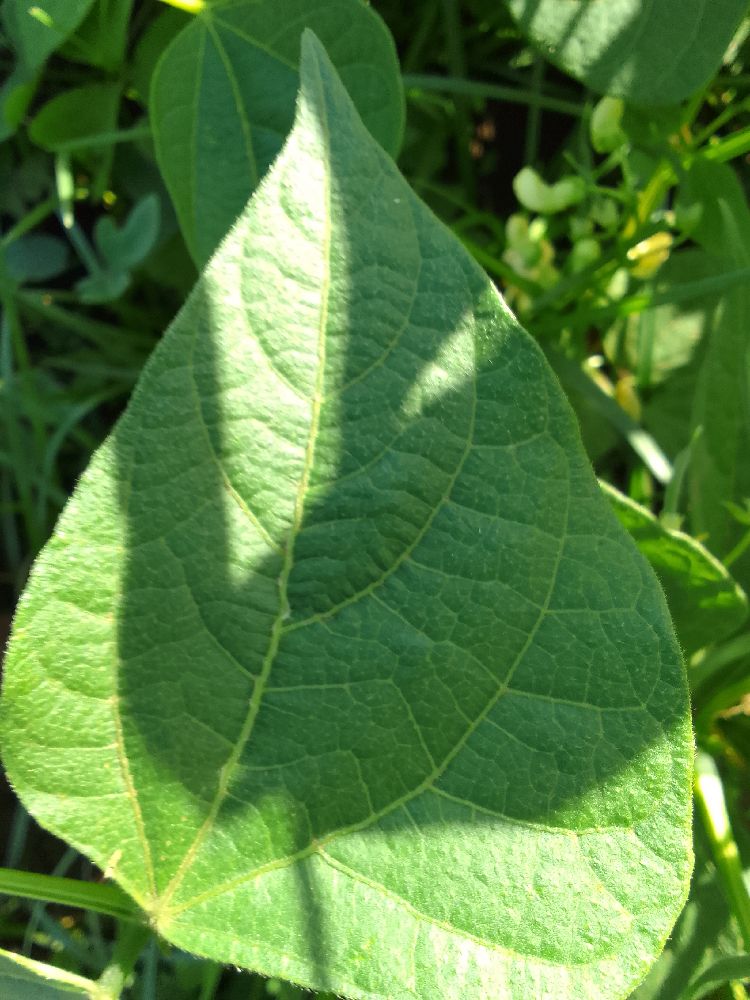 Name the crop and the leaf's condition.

common bean, healthy
